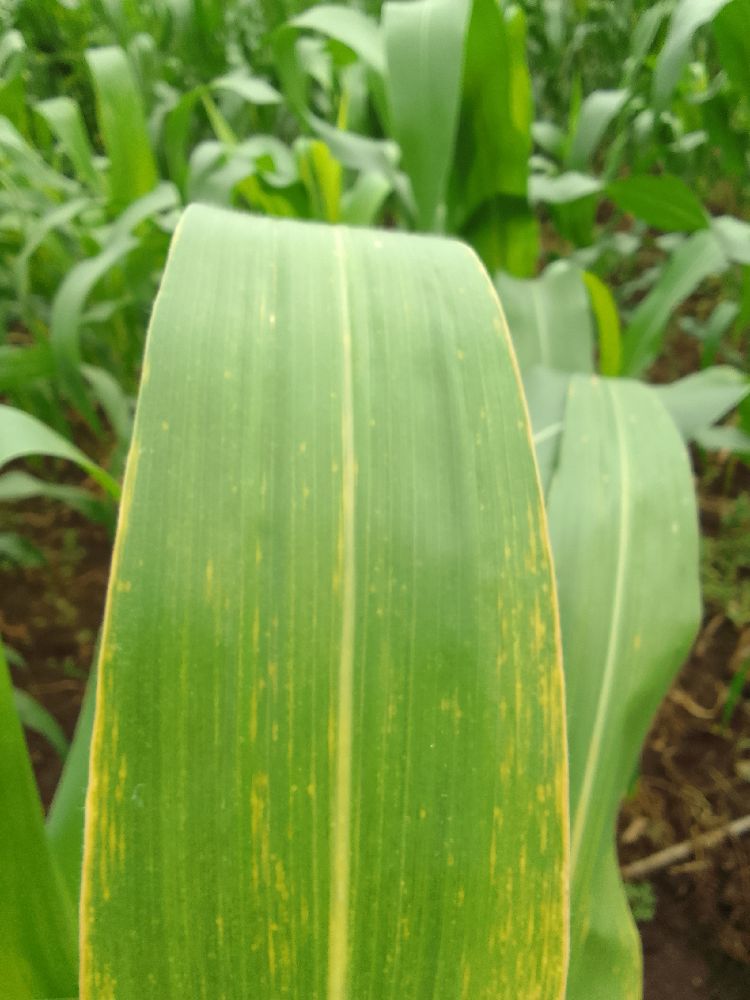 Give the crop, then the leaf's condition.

maize, maize lethal necrosis
